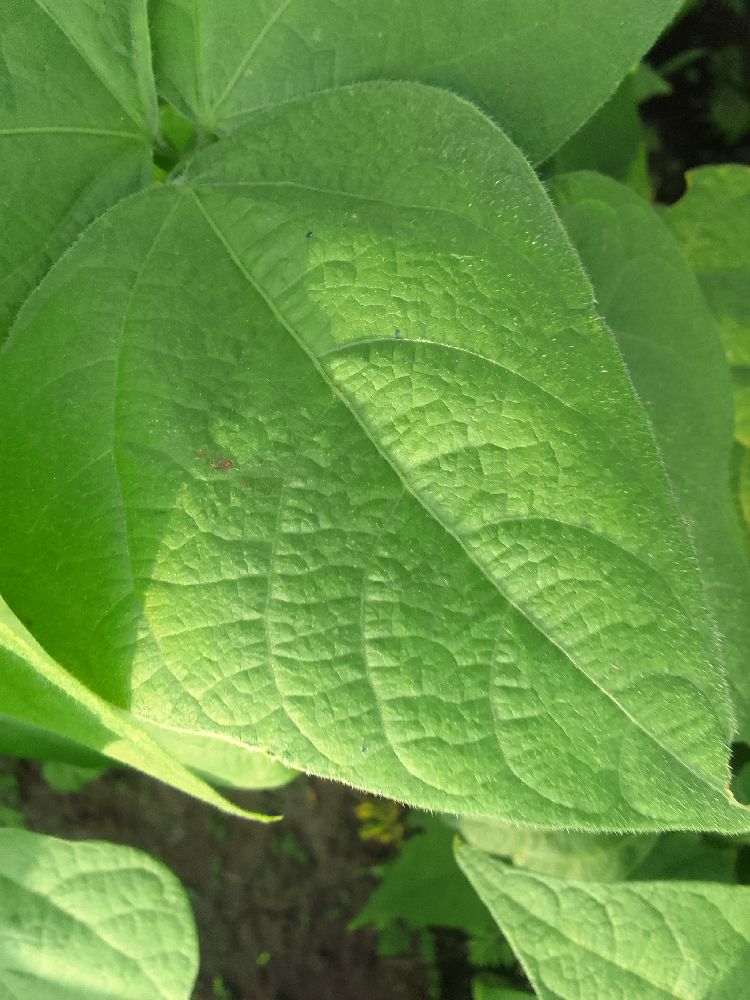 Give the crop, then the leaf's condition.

common bean, healthy
